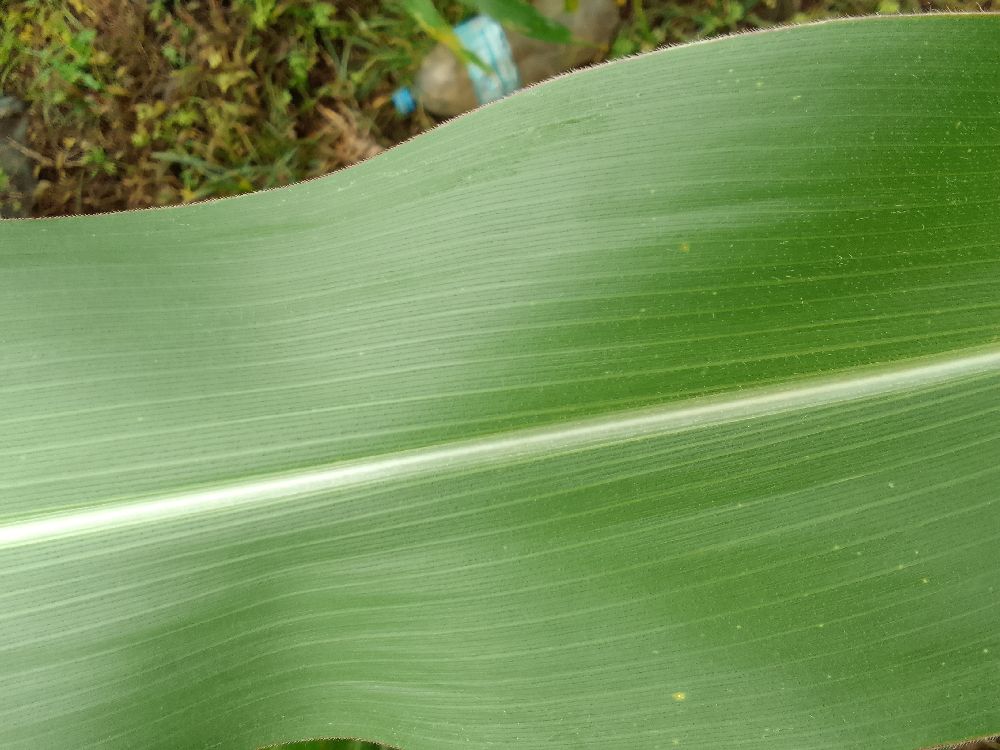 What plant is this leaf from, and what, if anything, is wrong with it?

maize, healthy
